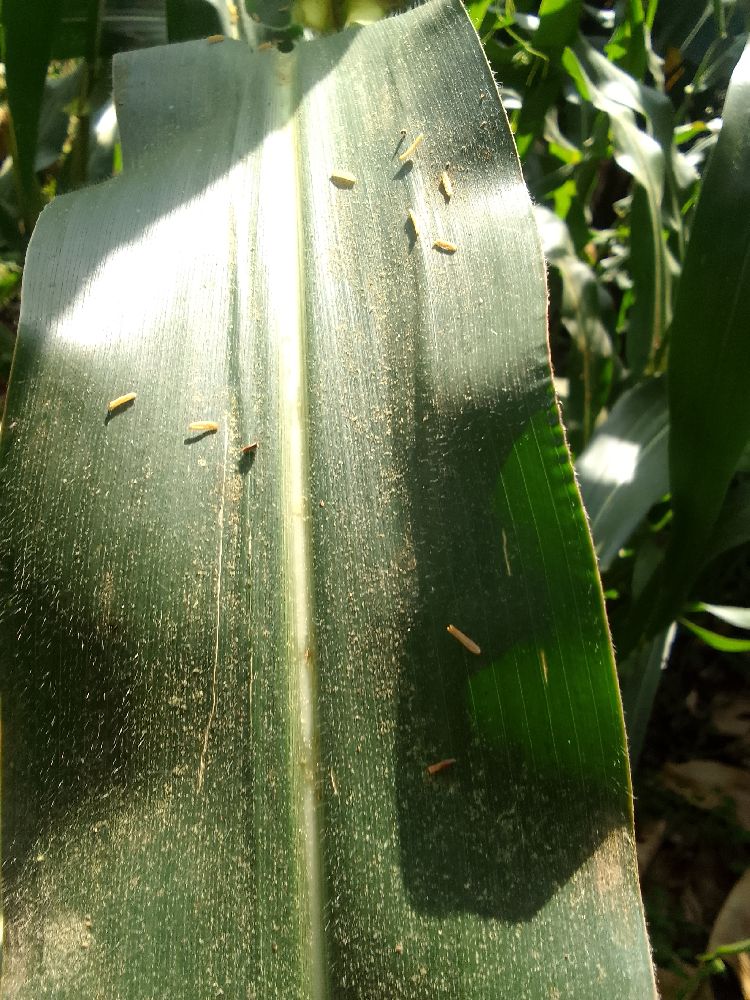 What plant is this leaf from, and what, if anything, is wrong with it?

maize, healthy
